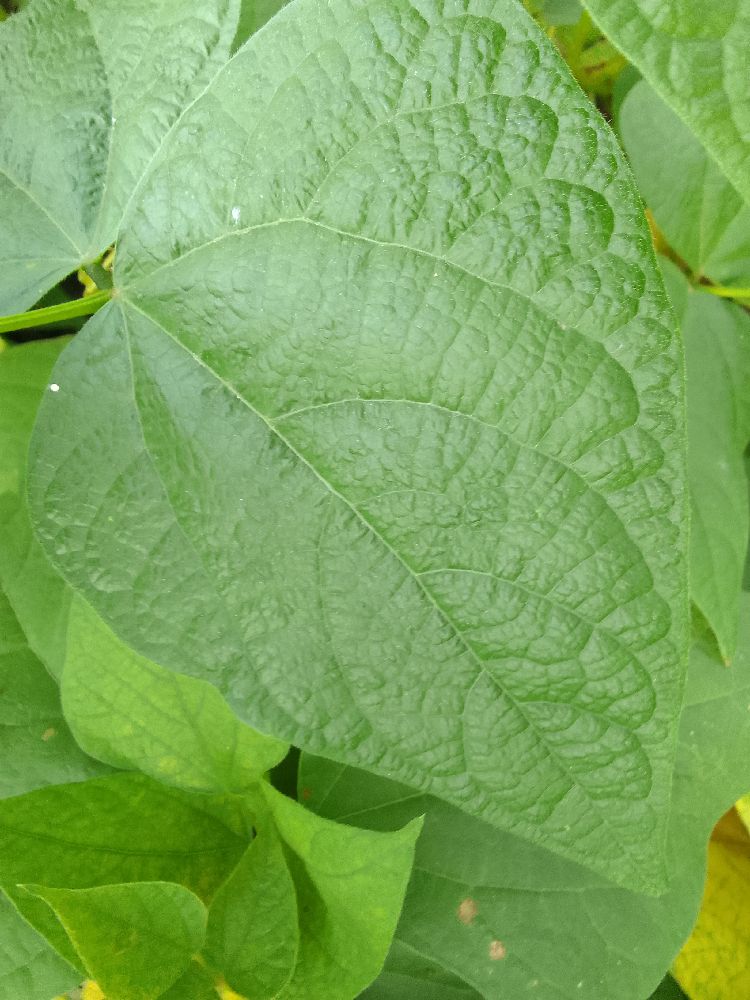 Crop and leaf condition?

common bean, healthy
